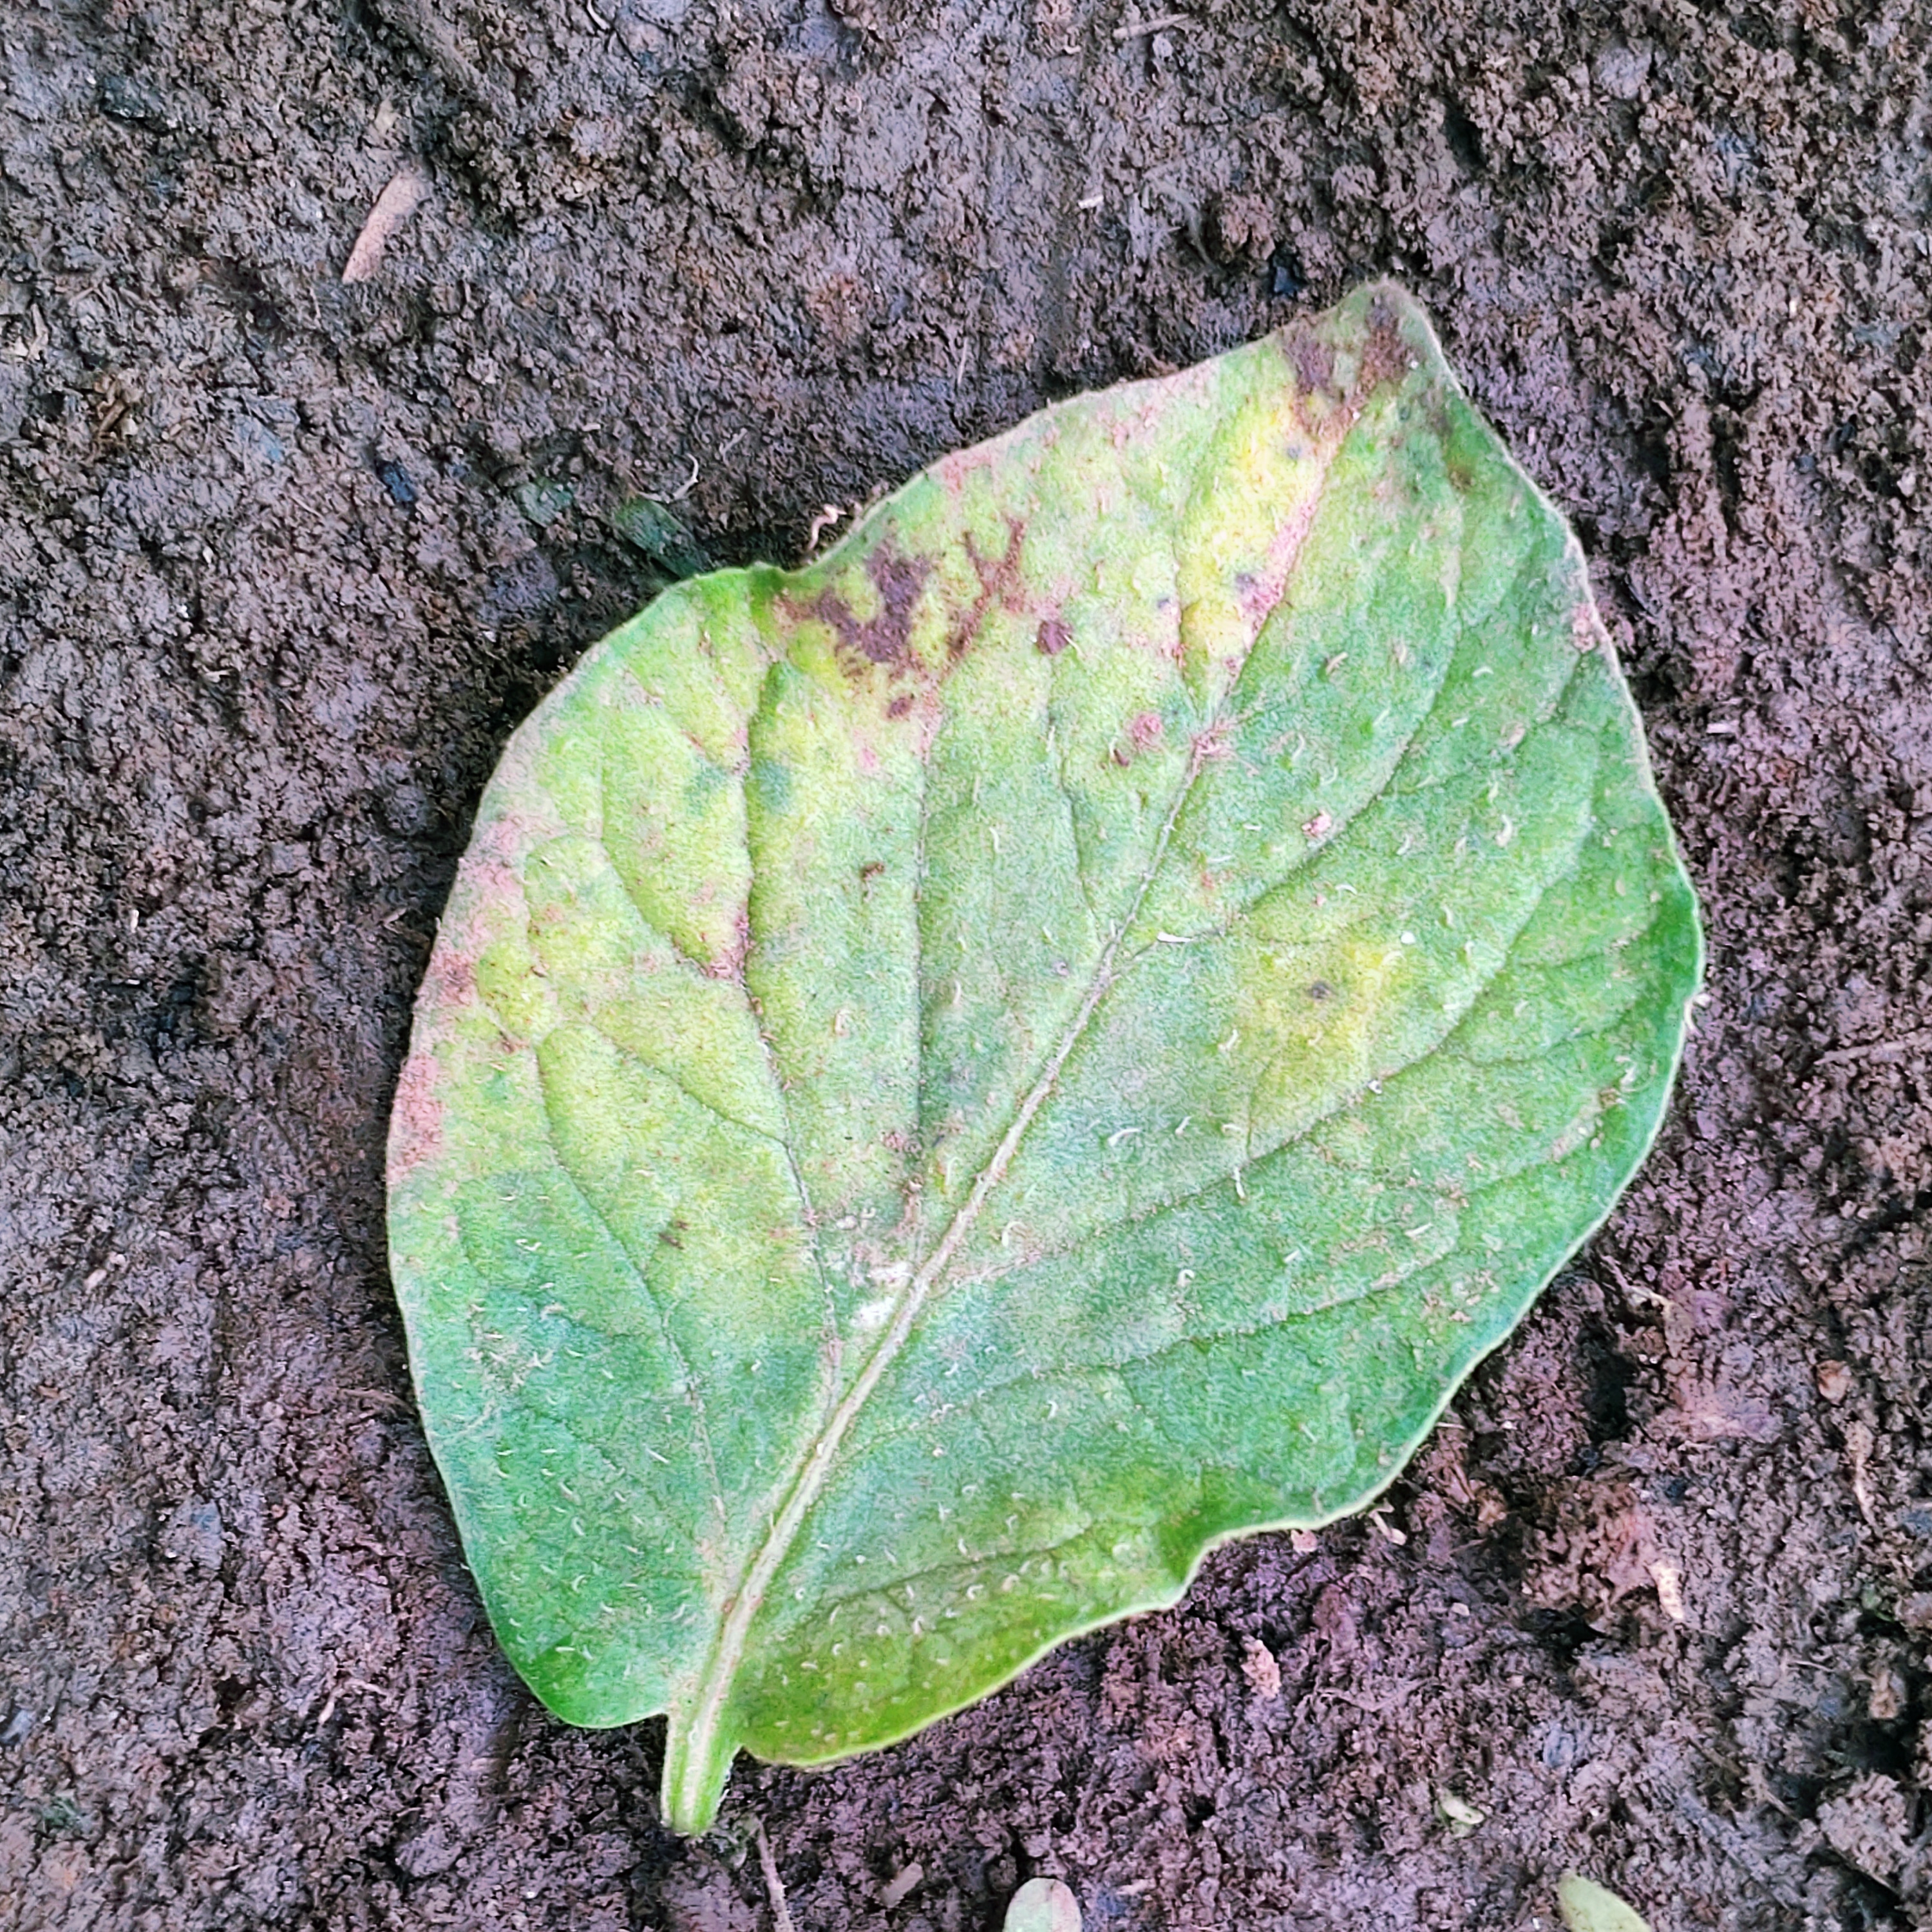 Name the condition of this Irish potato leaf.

late blight
